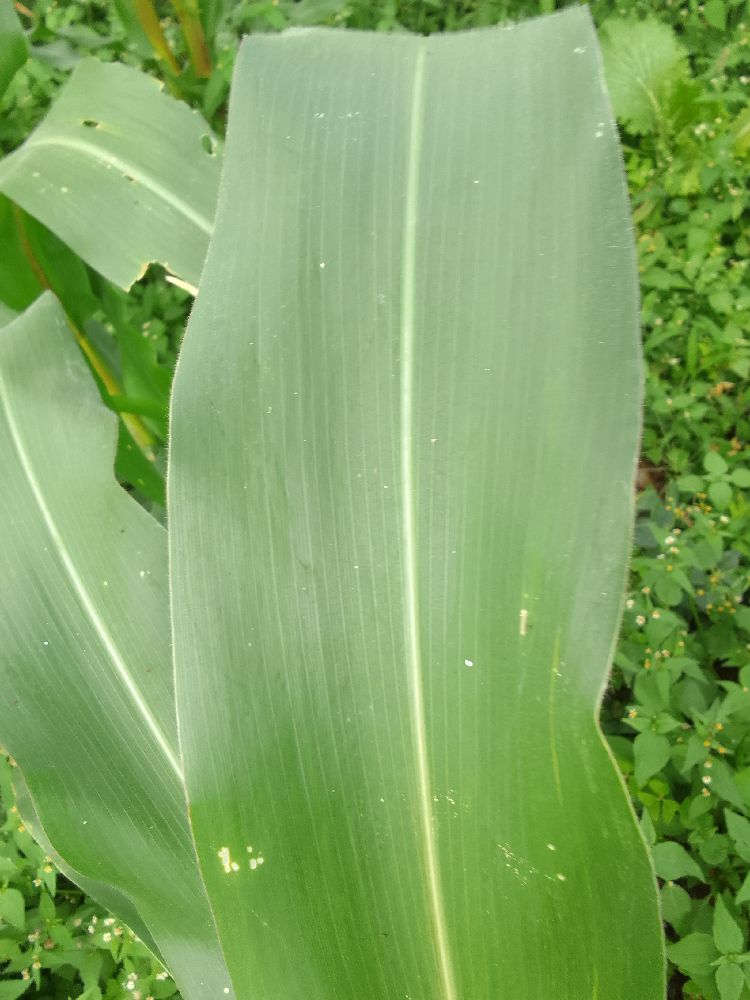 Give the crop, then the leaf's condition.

maize, healthy
